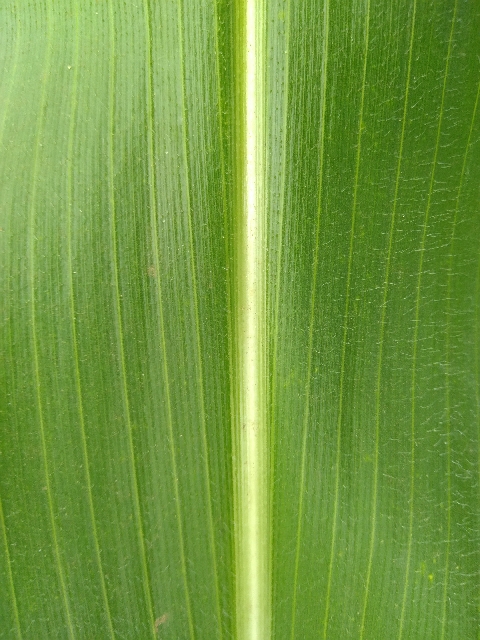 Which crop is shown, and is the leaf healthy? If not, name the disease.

maize, healthy
